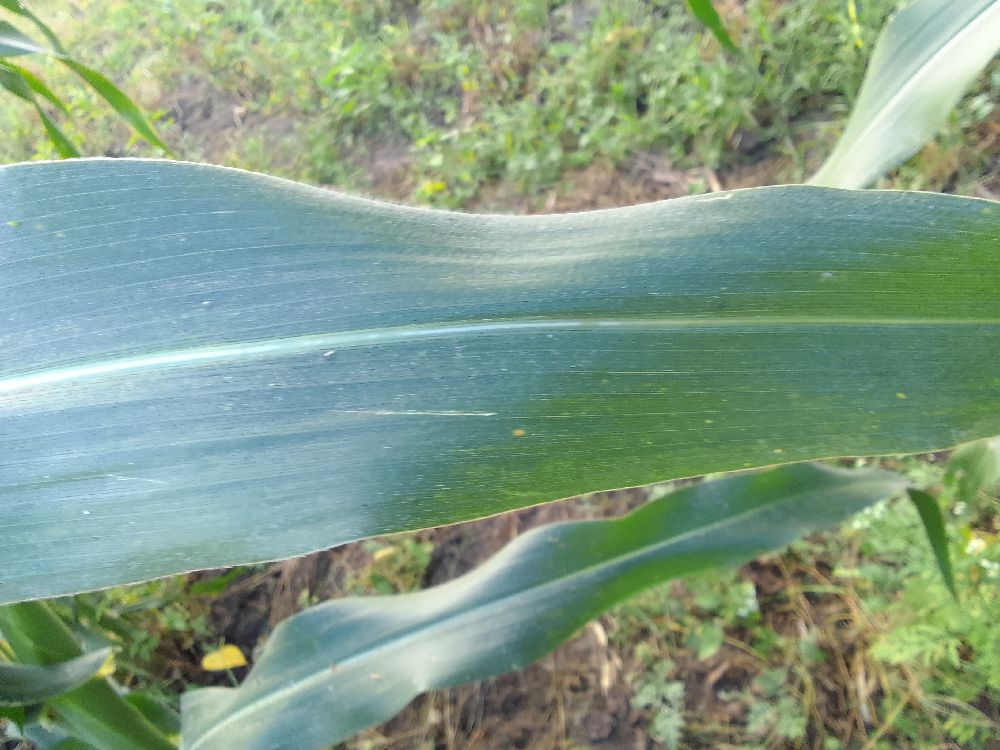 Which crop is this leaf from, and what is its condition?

maize, healthy
